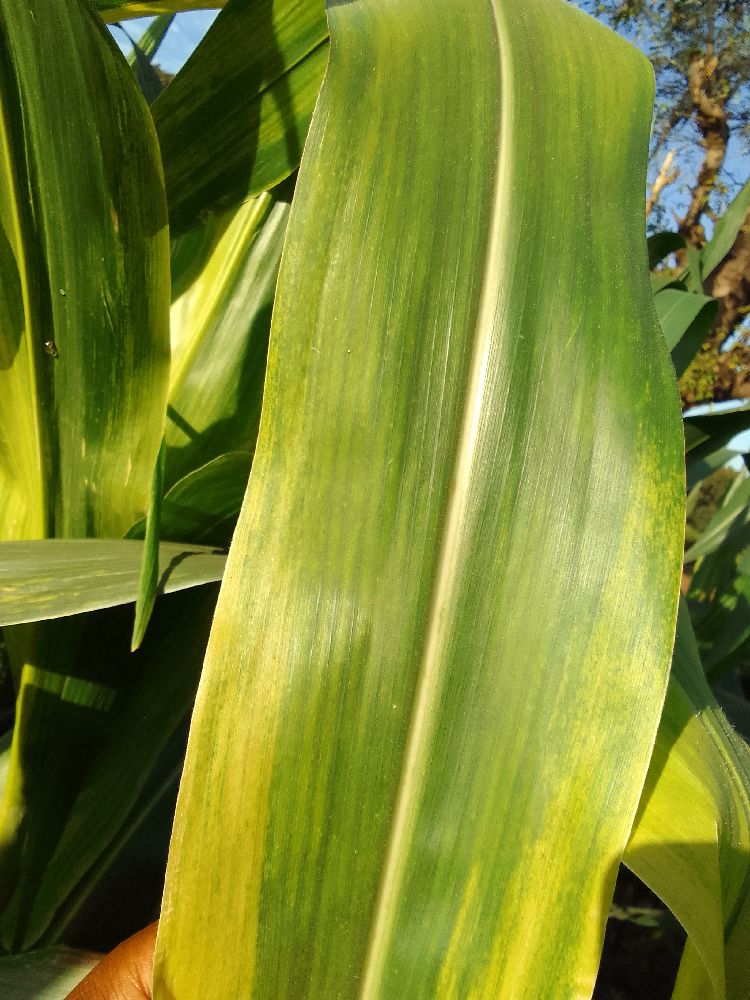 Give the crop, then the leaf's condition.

maize, maize lethal necrosis
